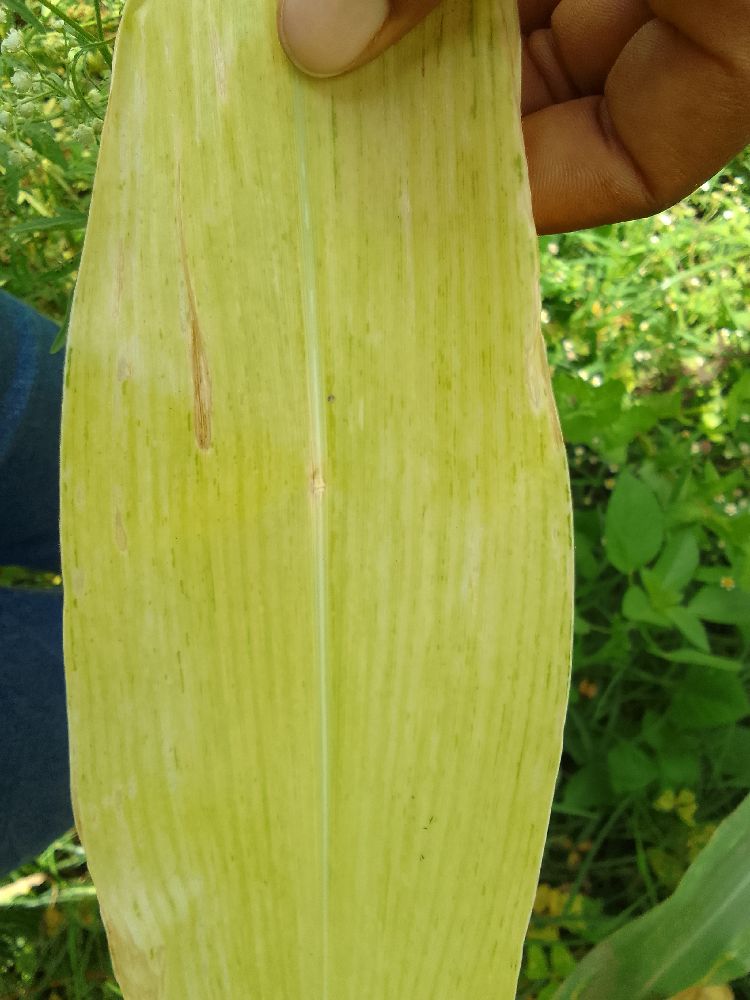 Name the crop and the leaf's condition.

maize, maize lethal necrosis
